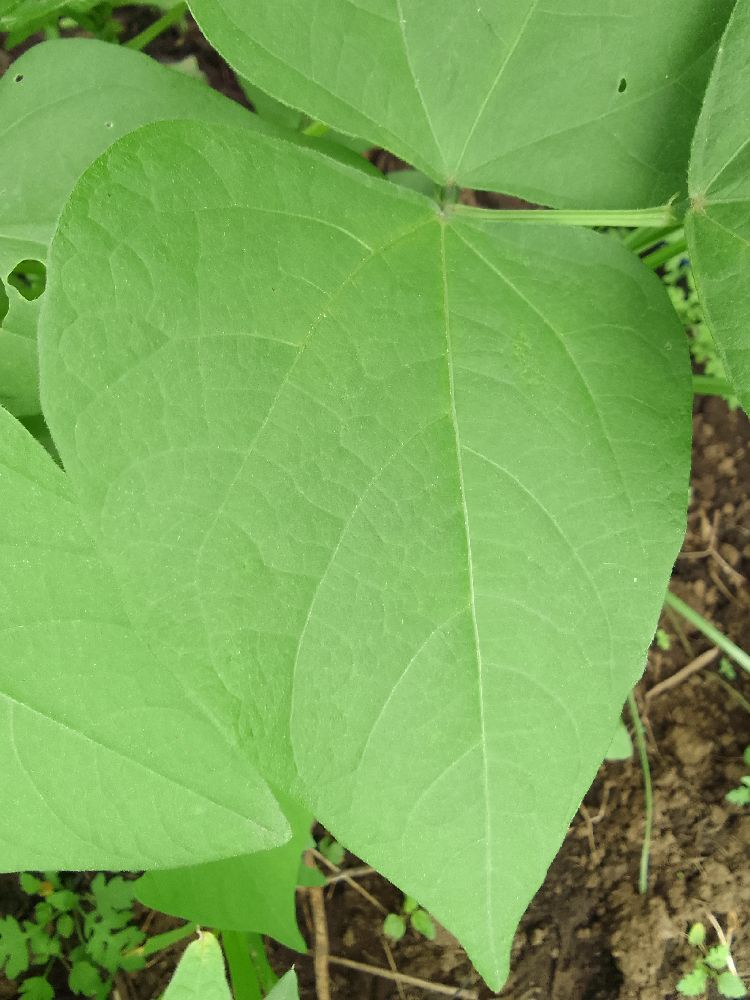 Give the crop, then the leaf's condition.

common bean, healthy
